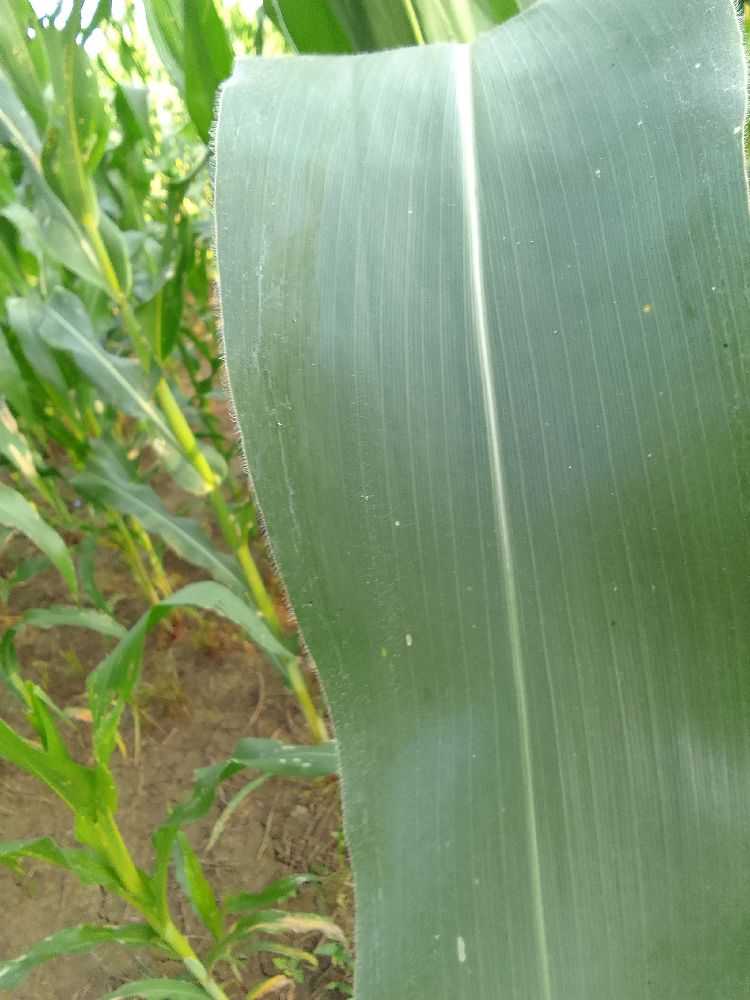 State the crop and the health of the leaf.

maize, healthy
